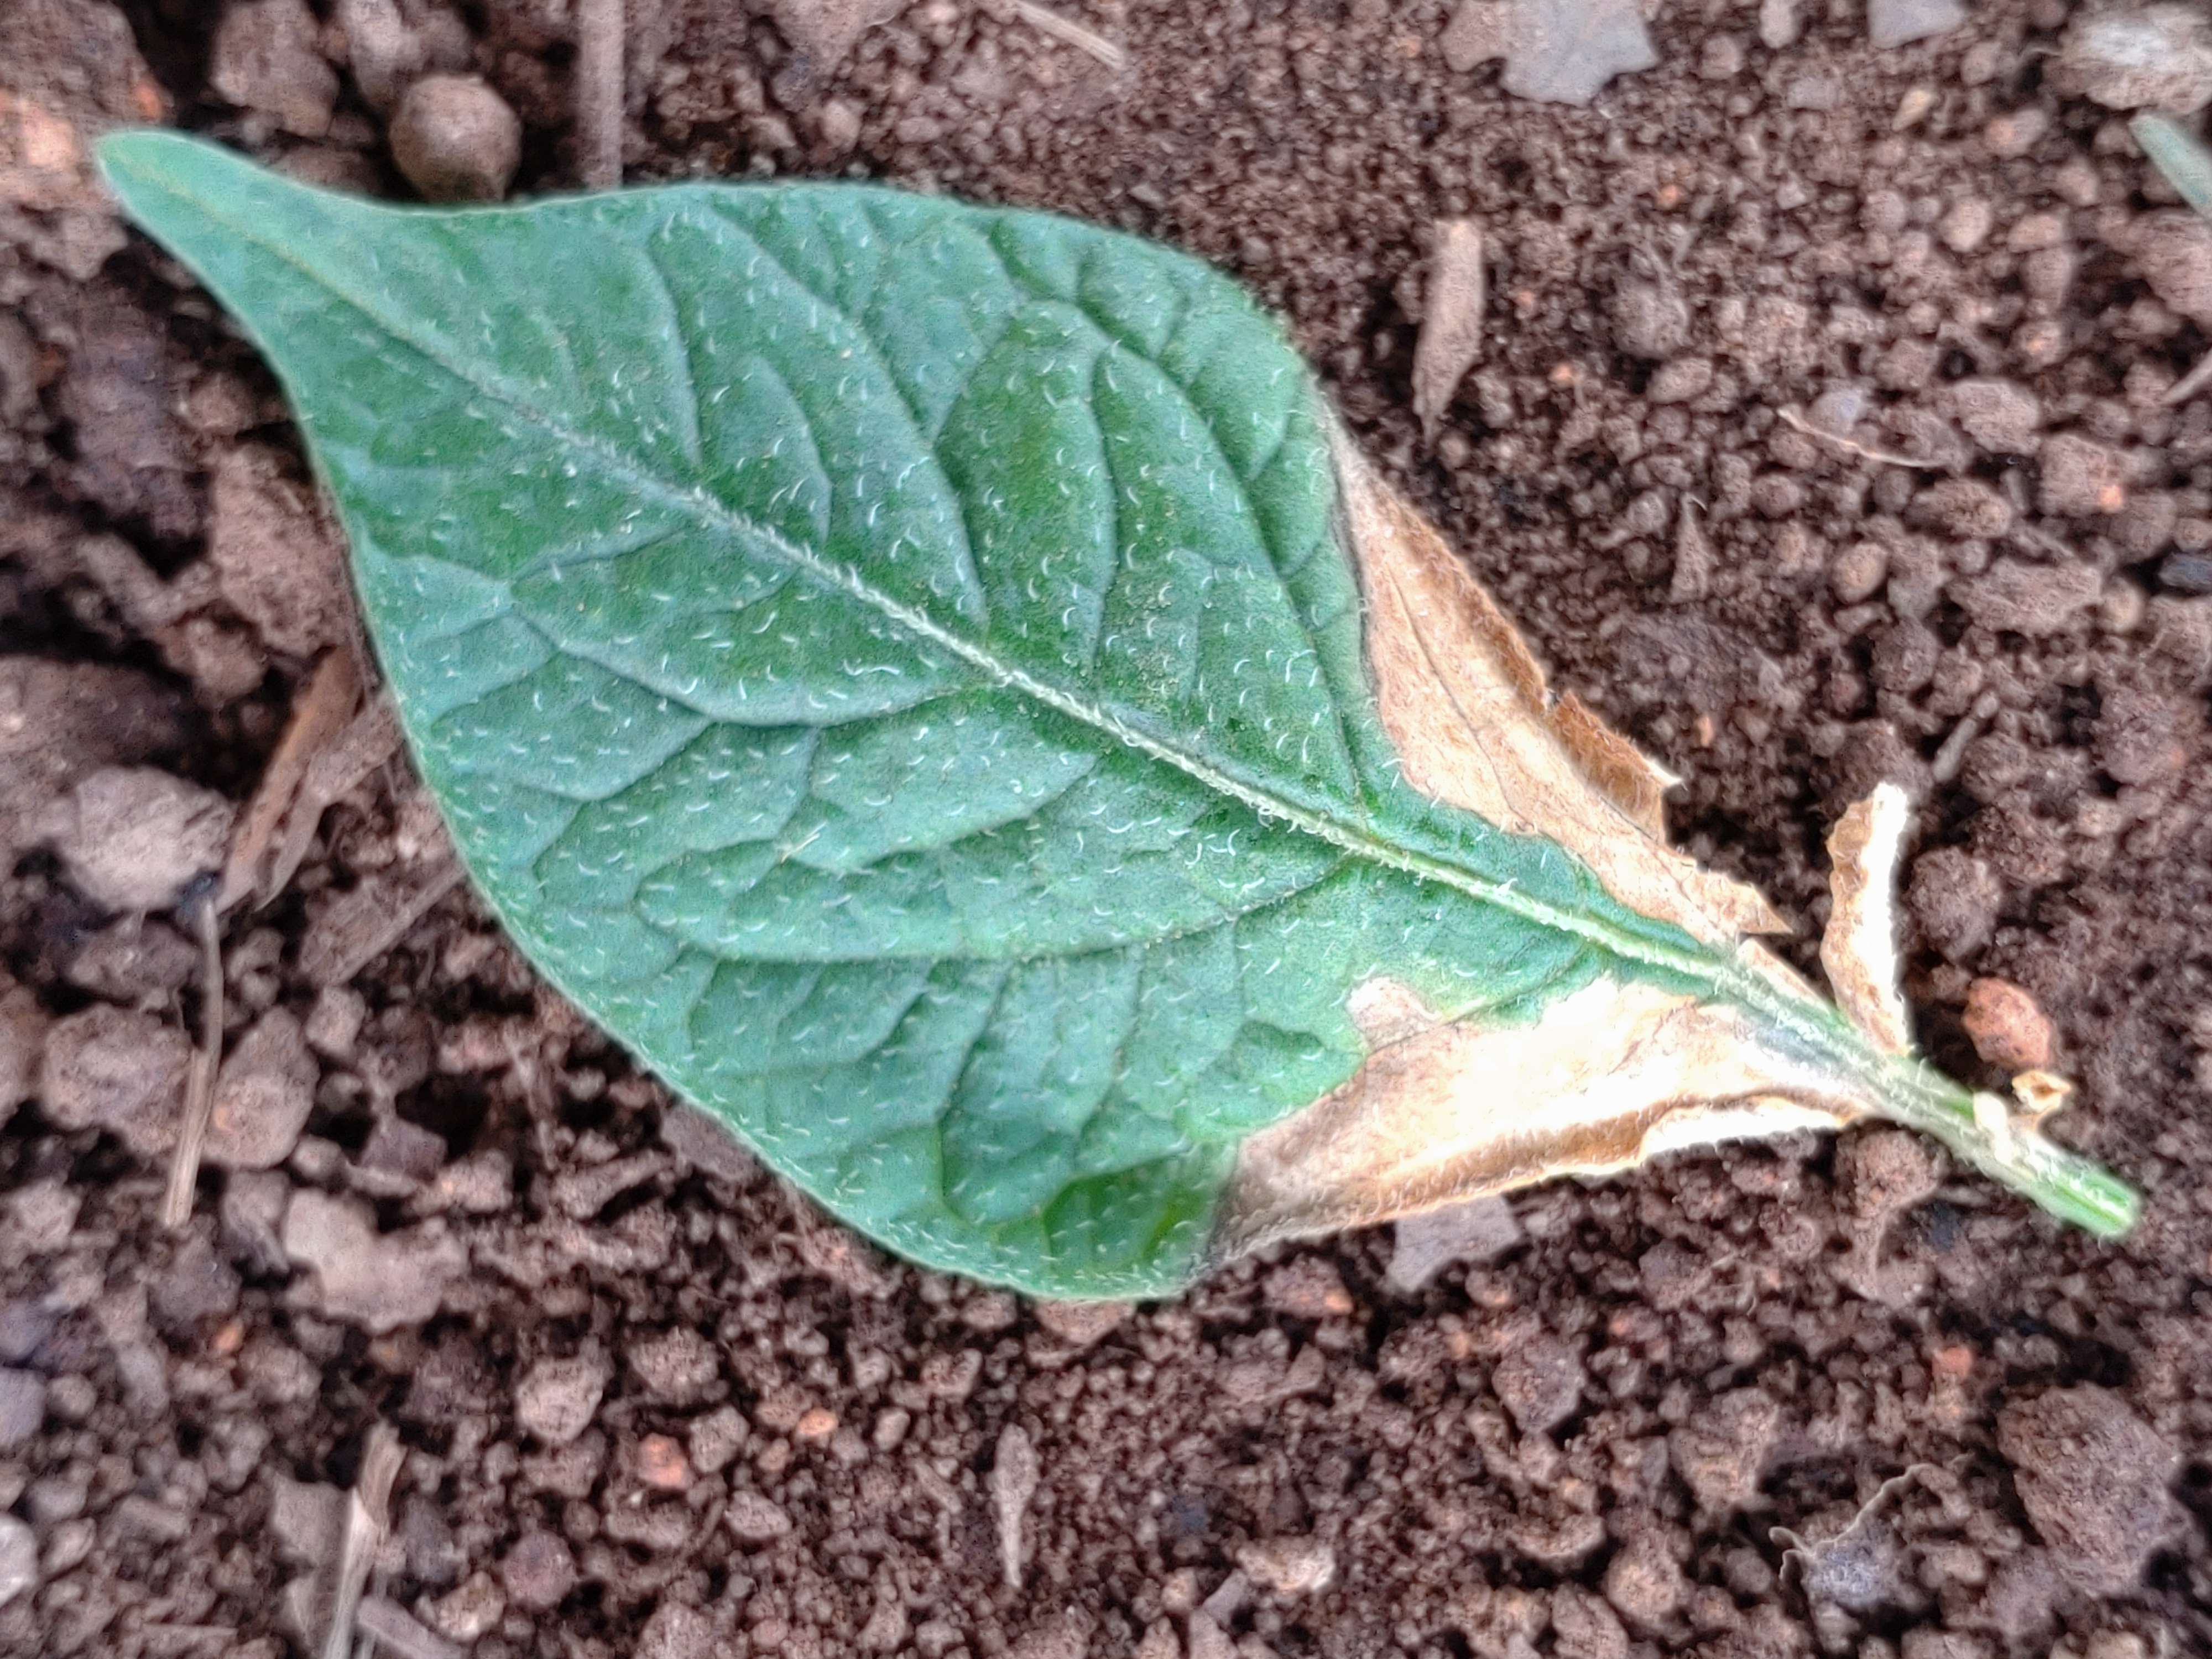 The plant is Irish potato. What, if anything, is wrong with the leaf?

early blight
